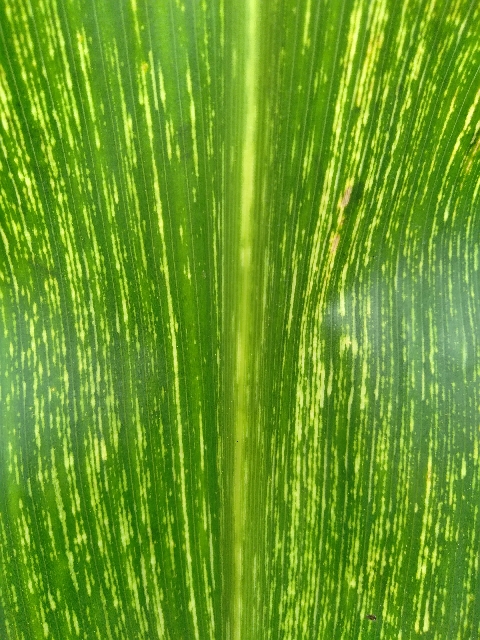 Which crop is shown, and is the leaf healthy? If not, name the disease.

maize, maize streak virus
